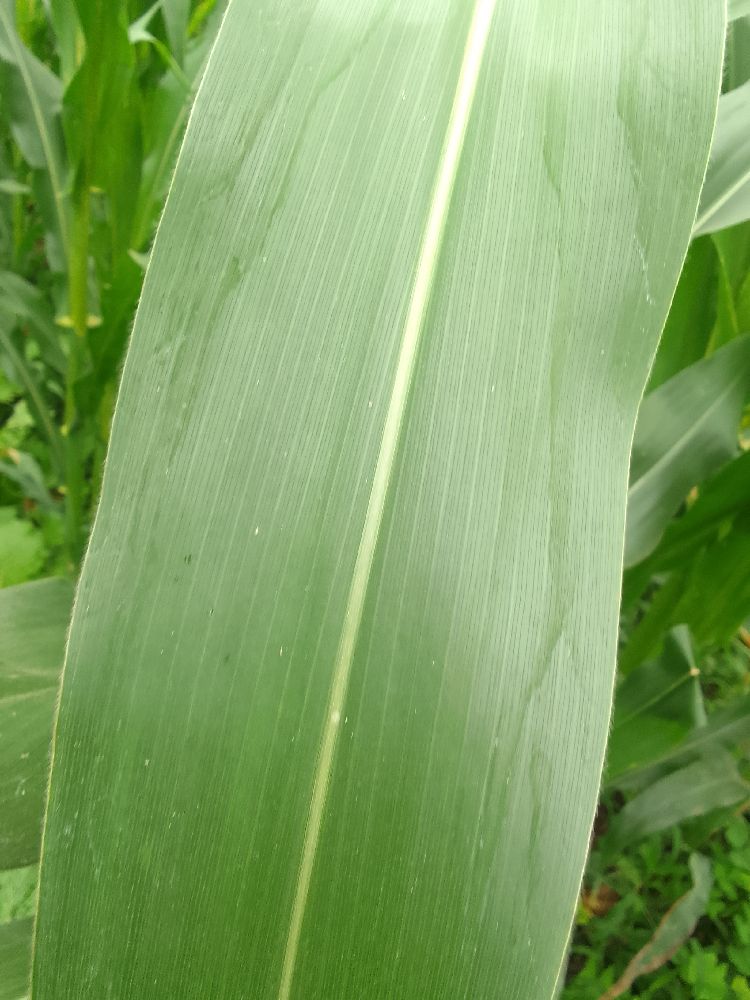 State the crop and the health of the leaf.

maize, healthy
